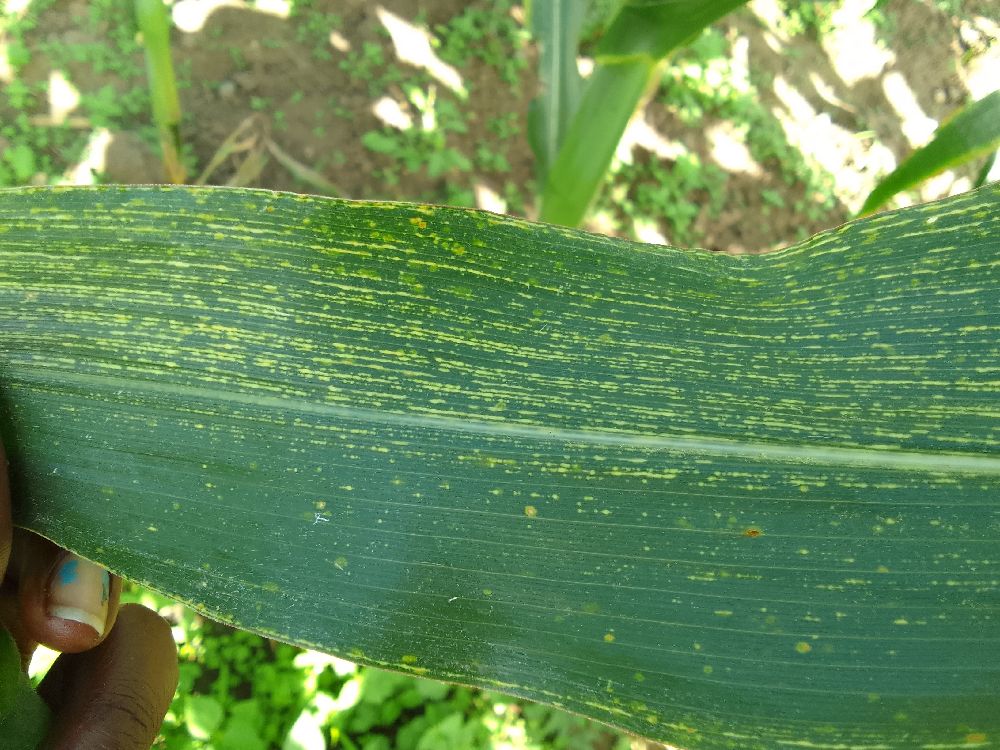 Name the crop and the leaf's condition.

maize, maize streak virus
